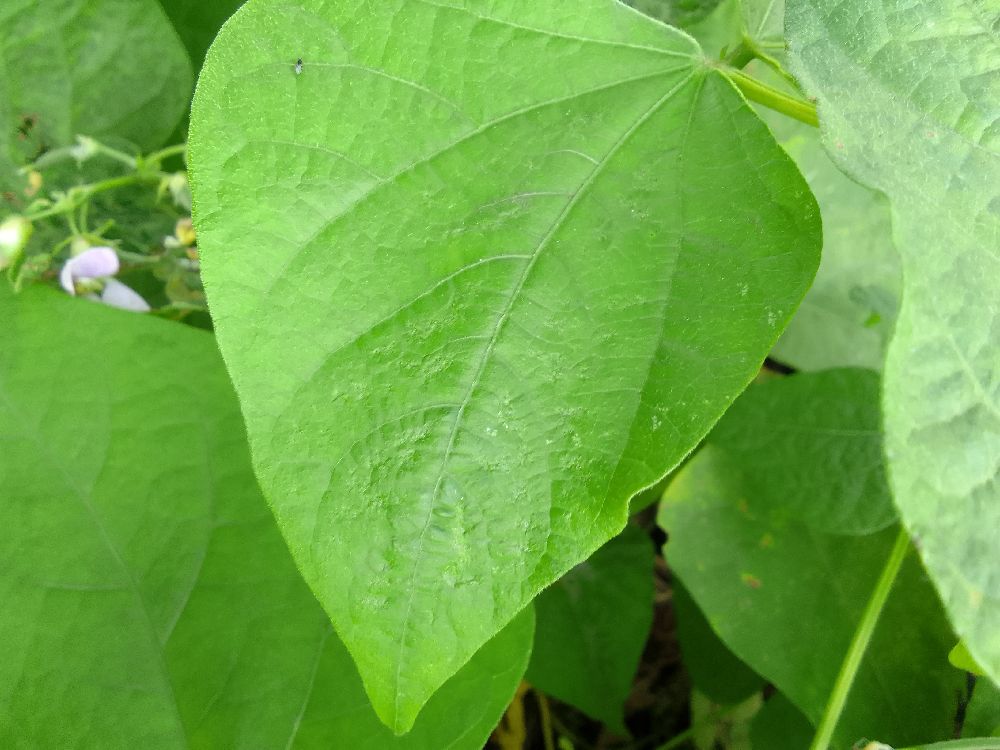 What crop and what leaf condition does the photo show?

common bean, healthy
